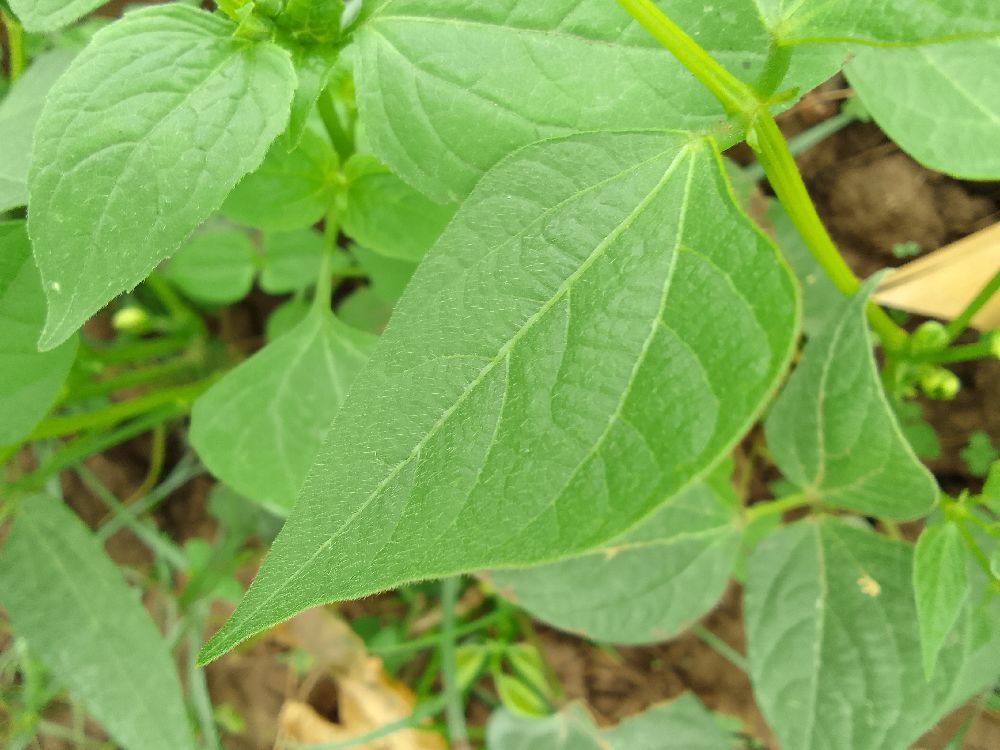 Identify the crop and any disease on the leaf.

common bean, healthy
